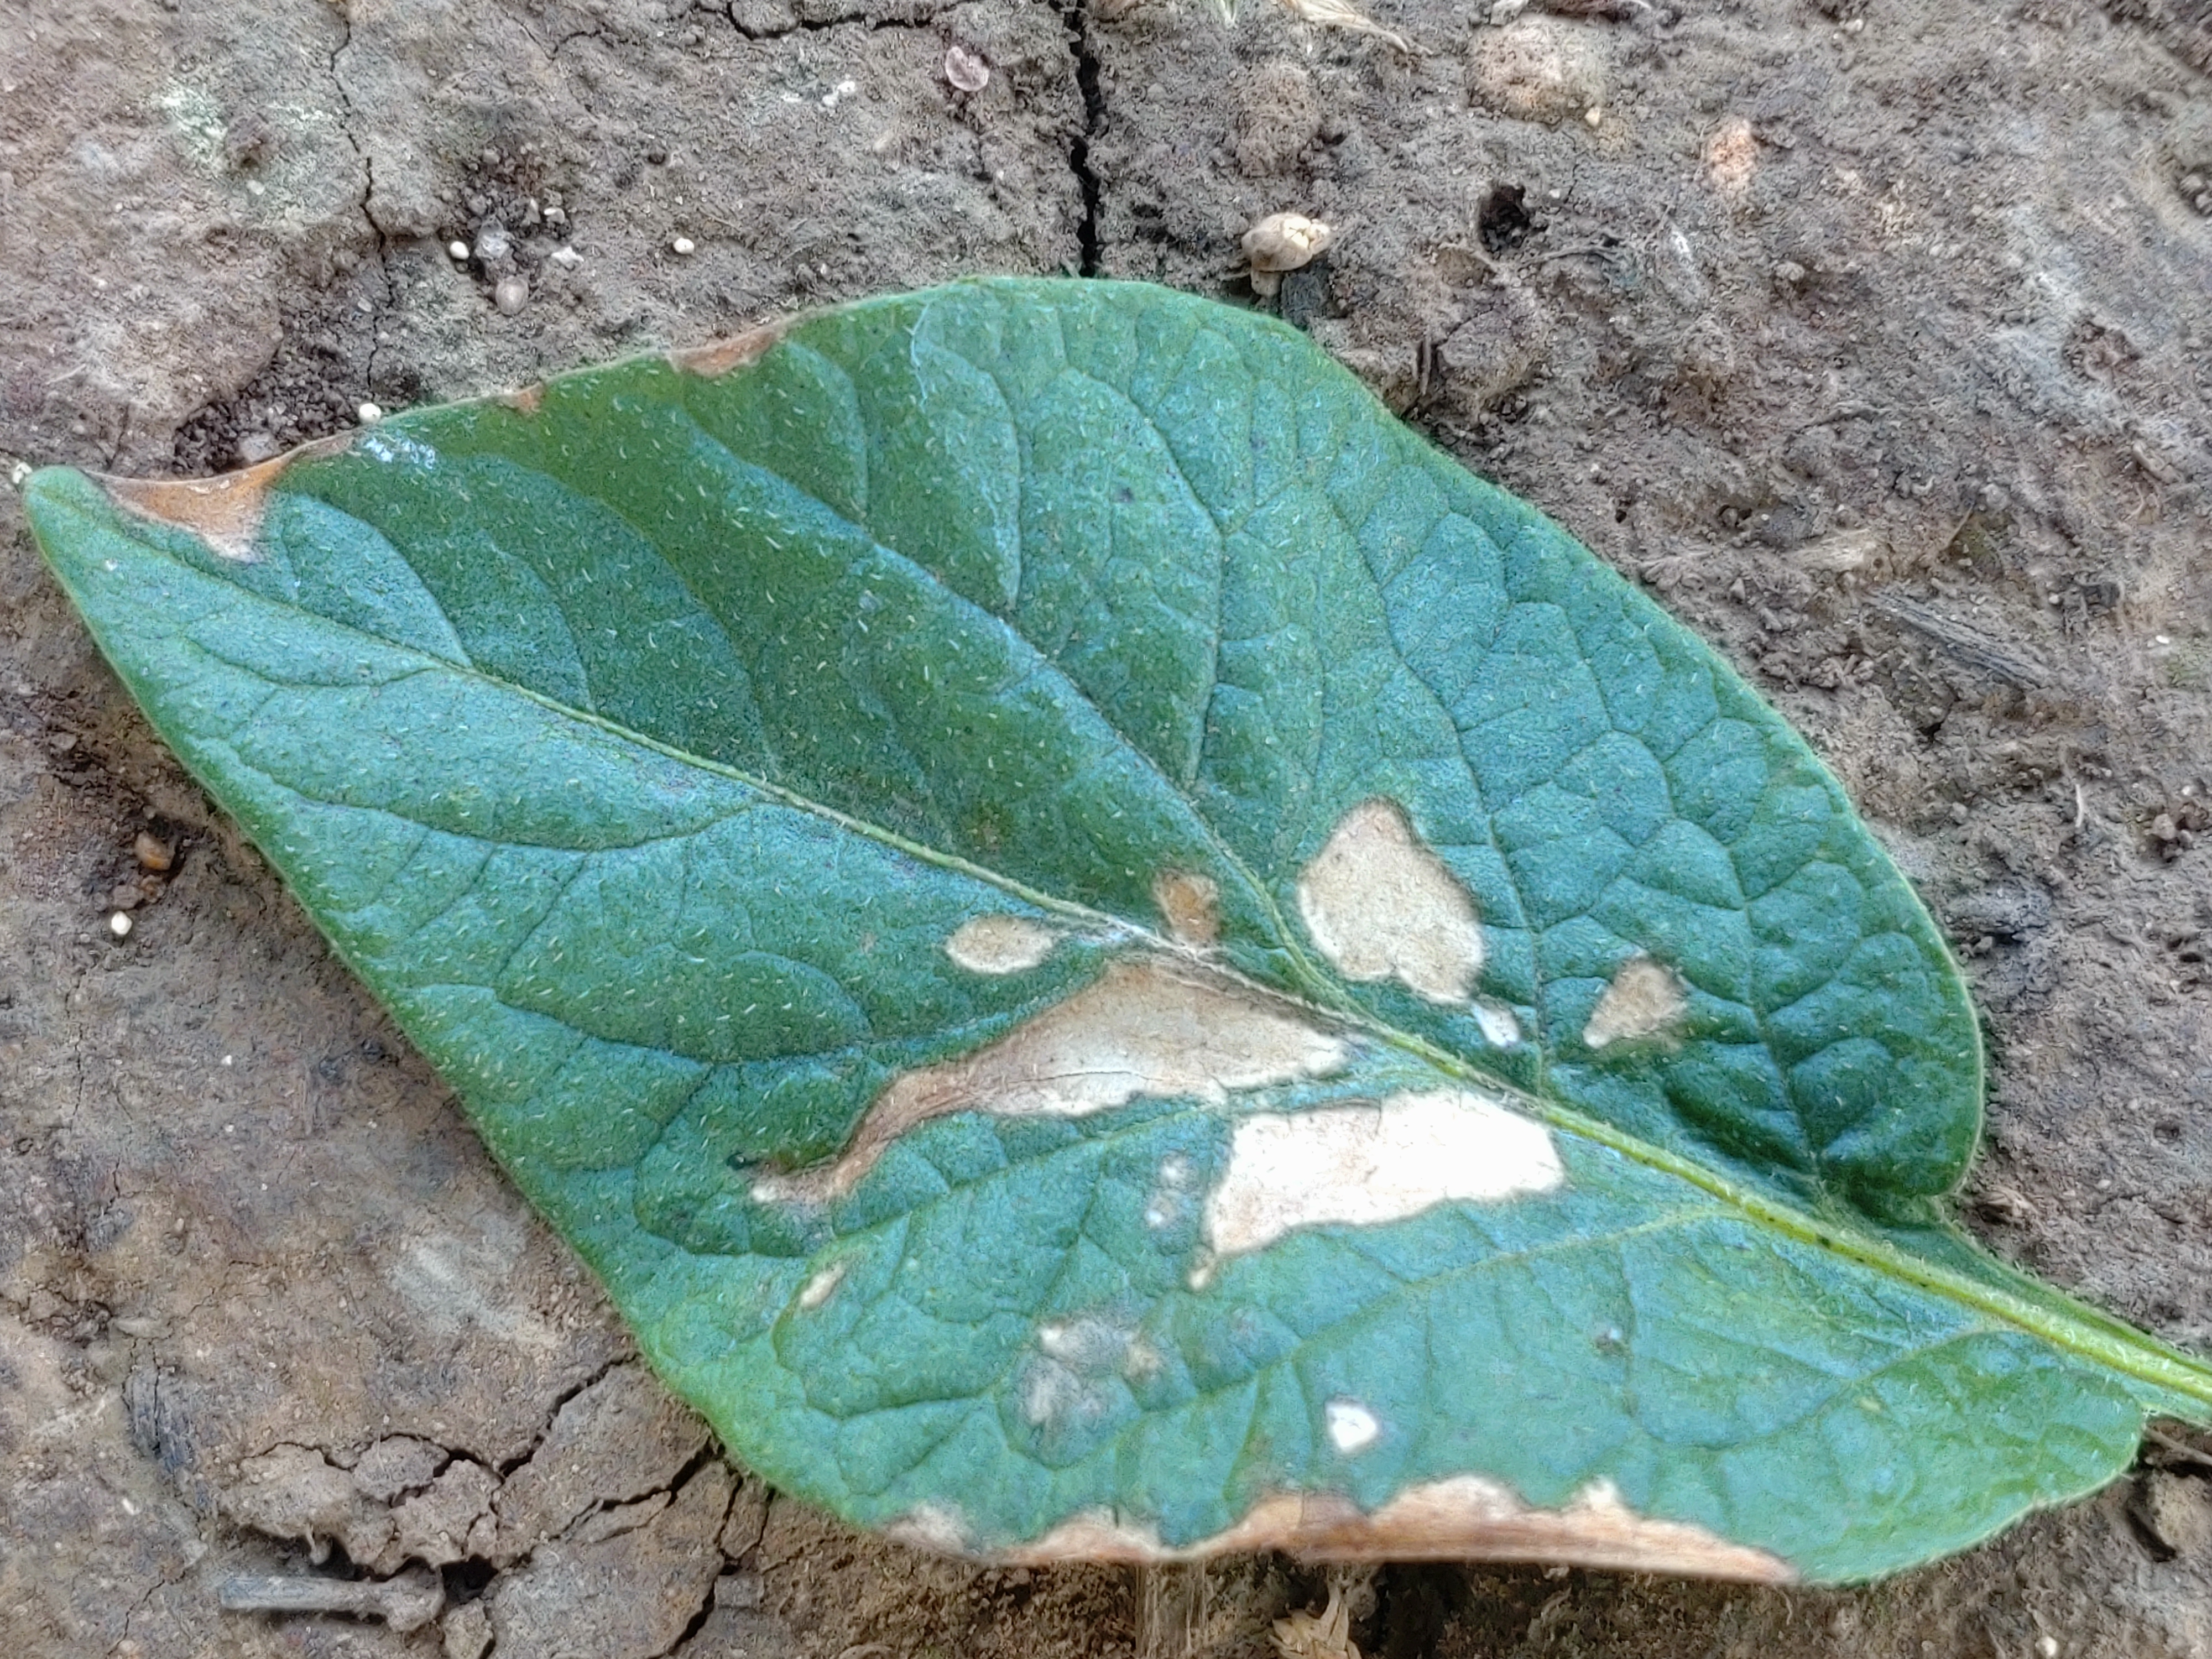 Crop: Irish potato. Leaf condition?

early blight
